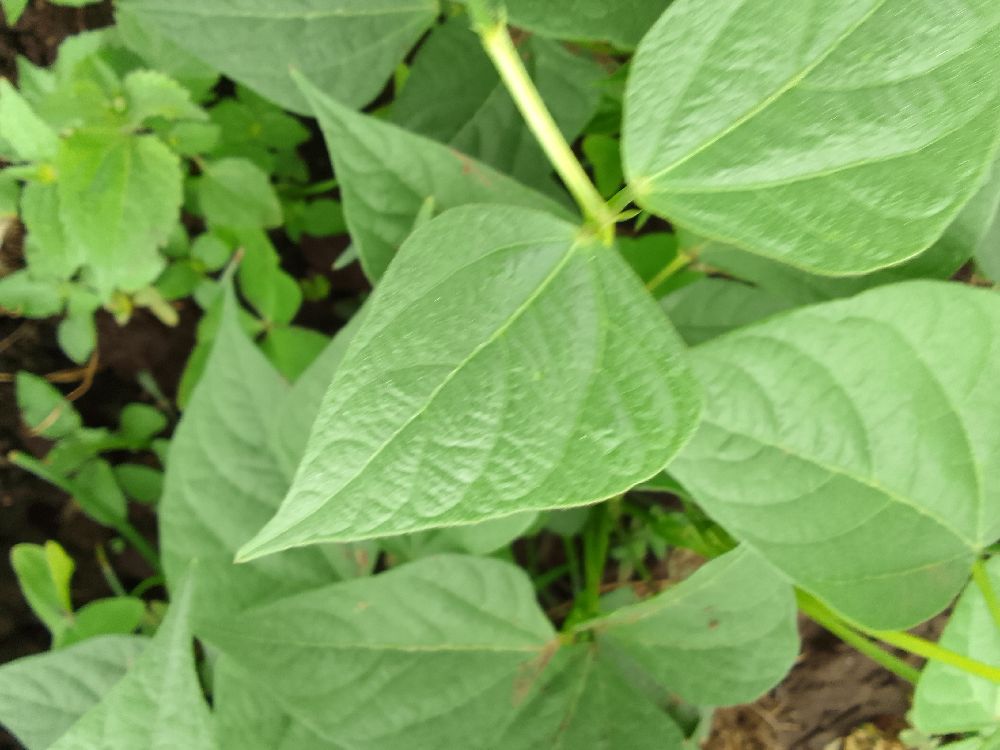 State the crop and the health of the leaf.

common bean, healthy
